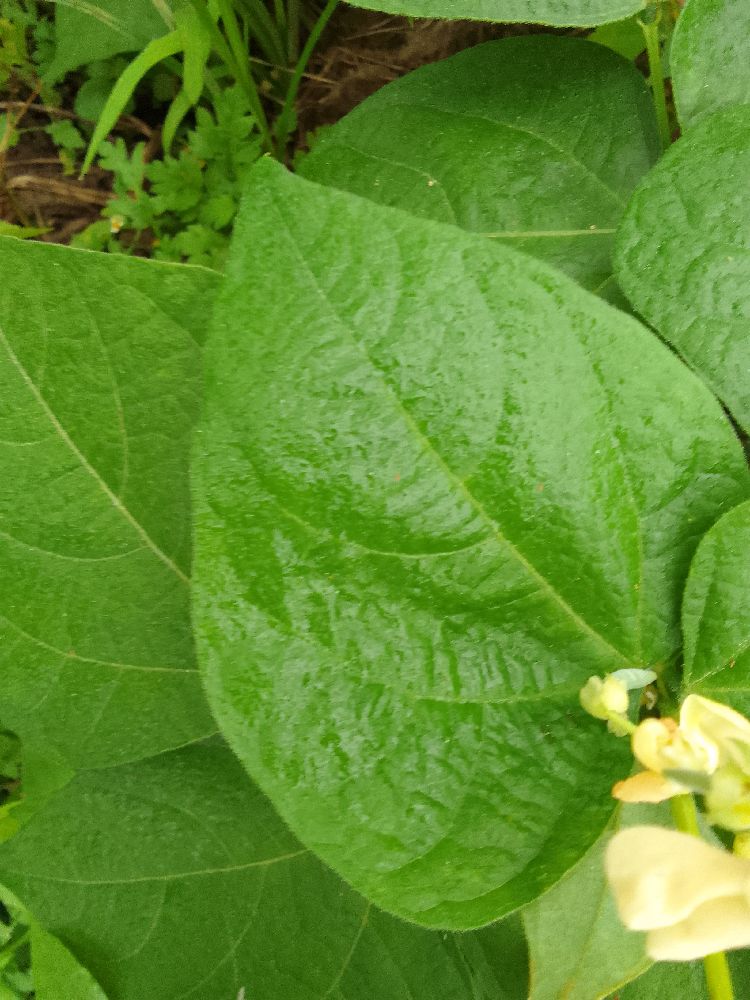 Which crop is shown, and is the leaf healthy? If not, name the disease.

common bean, healthy
